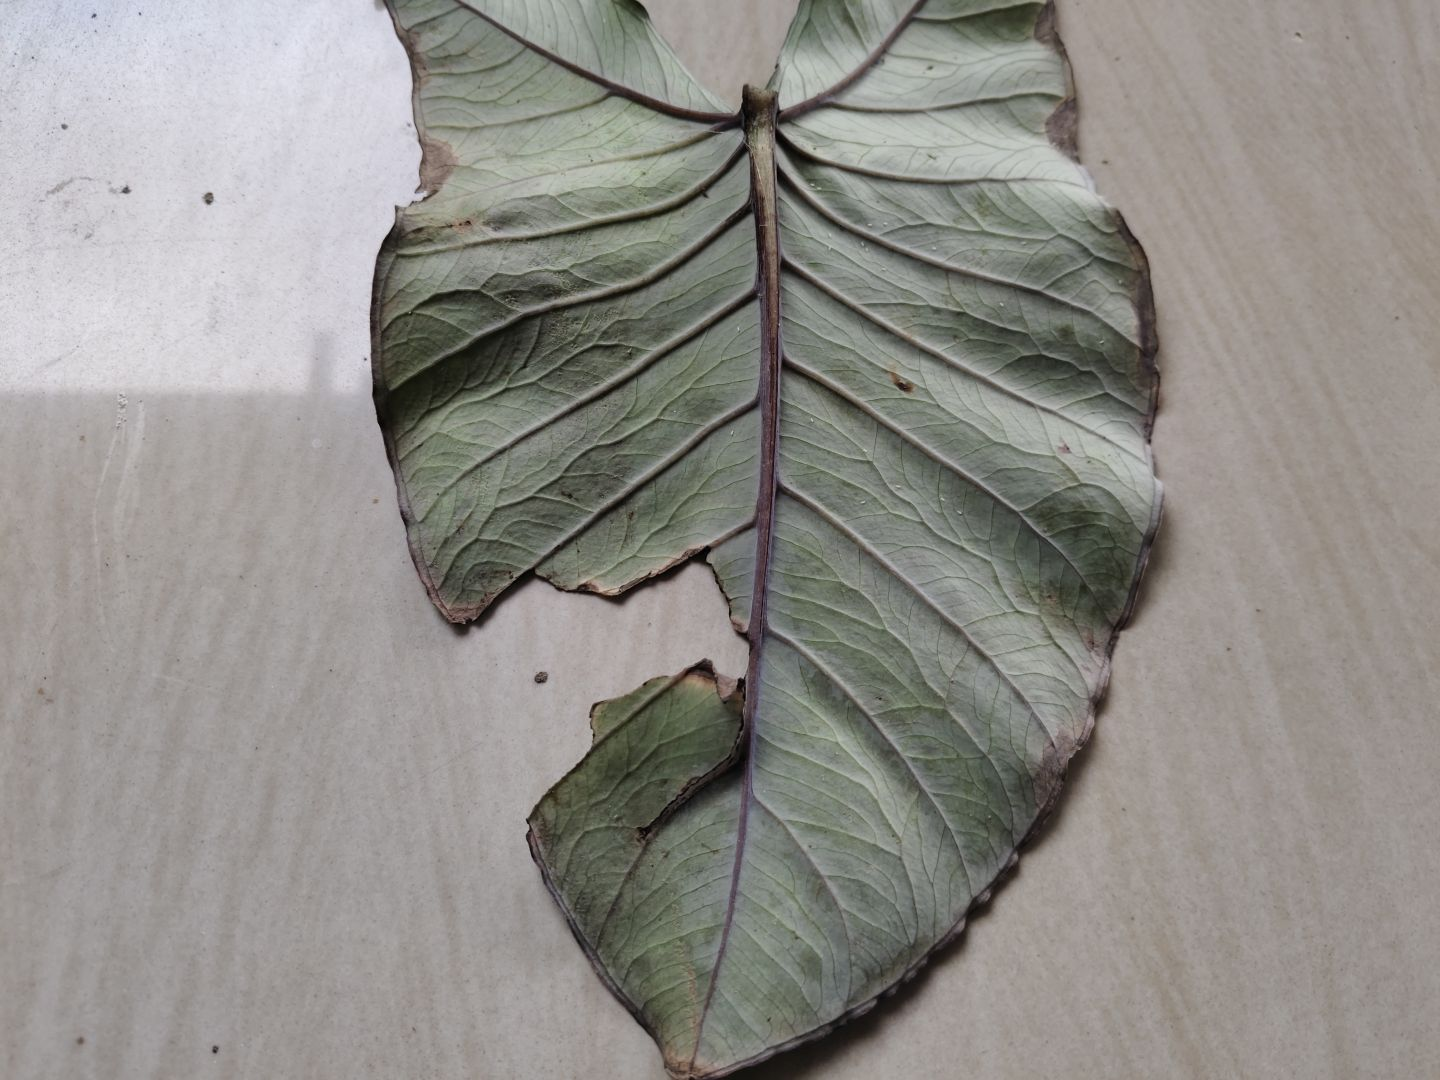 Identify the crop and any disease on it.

taro, leaf blight
